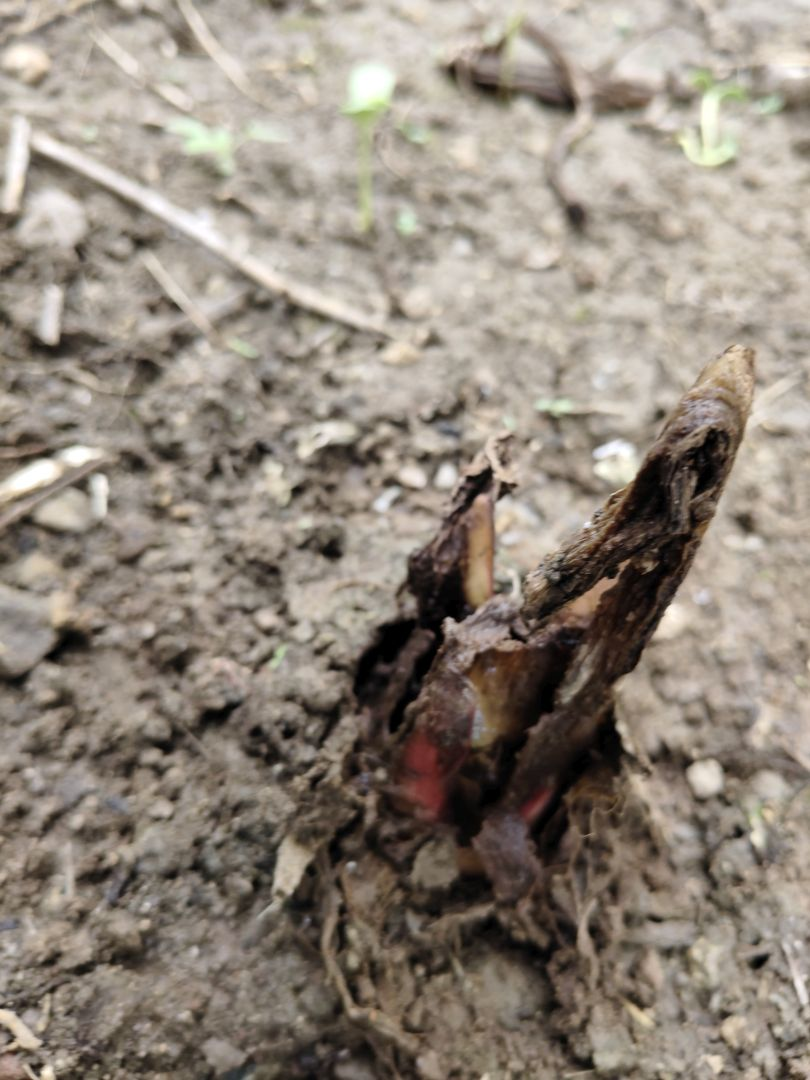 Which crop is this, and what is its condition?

taro, root rot
